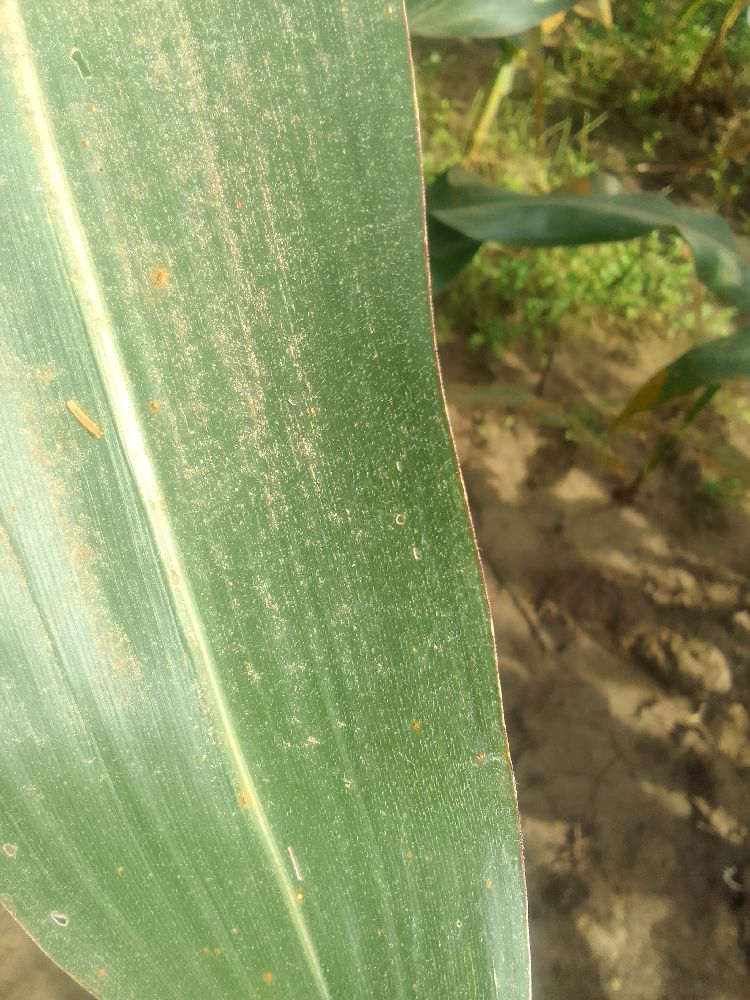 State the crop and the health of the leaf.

maize, healthy
